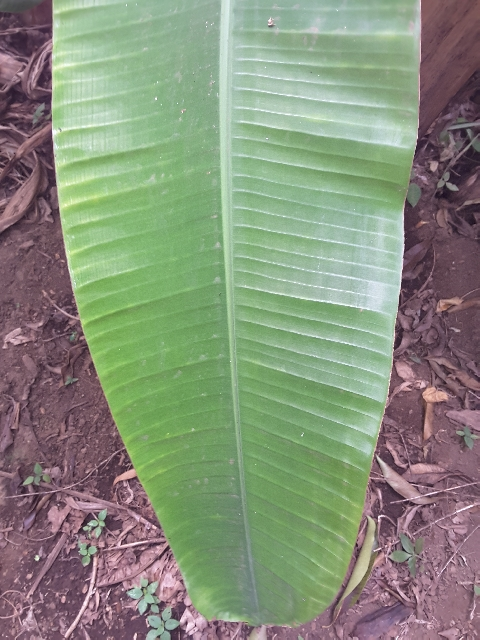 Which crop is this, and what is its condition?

banana, healthy
